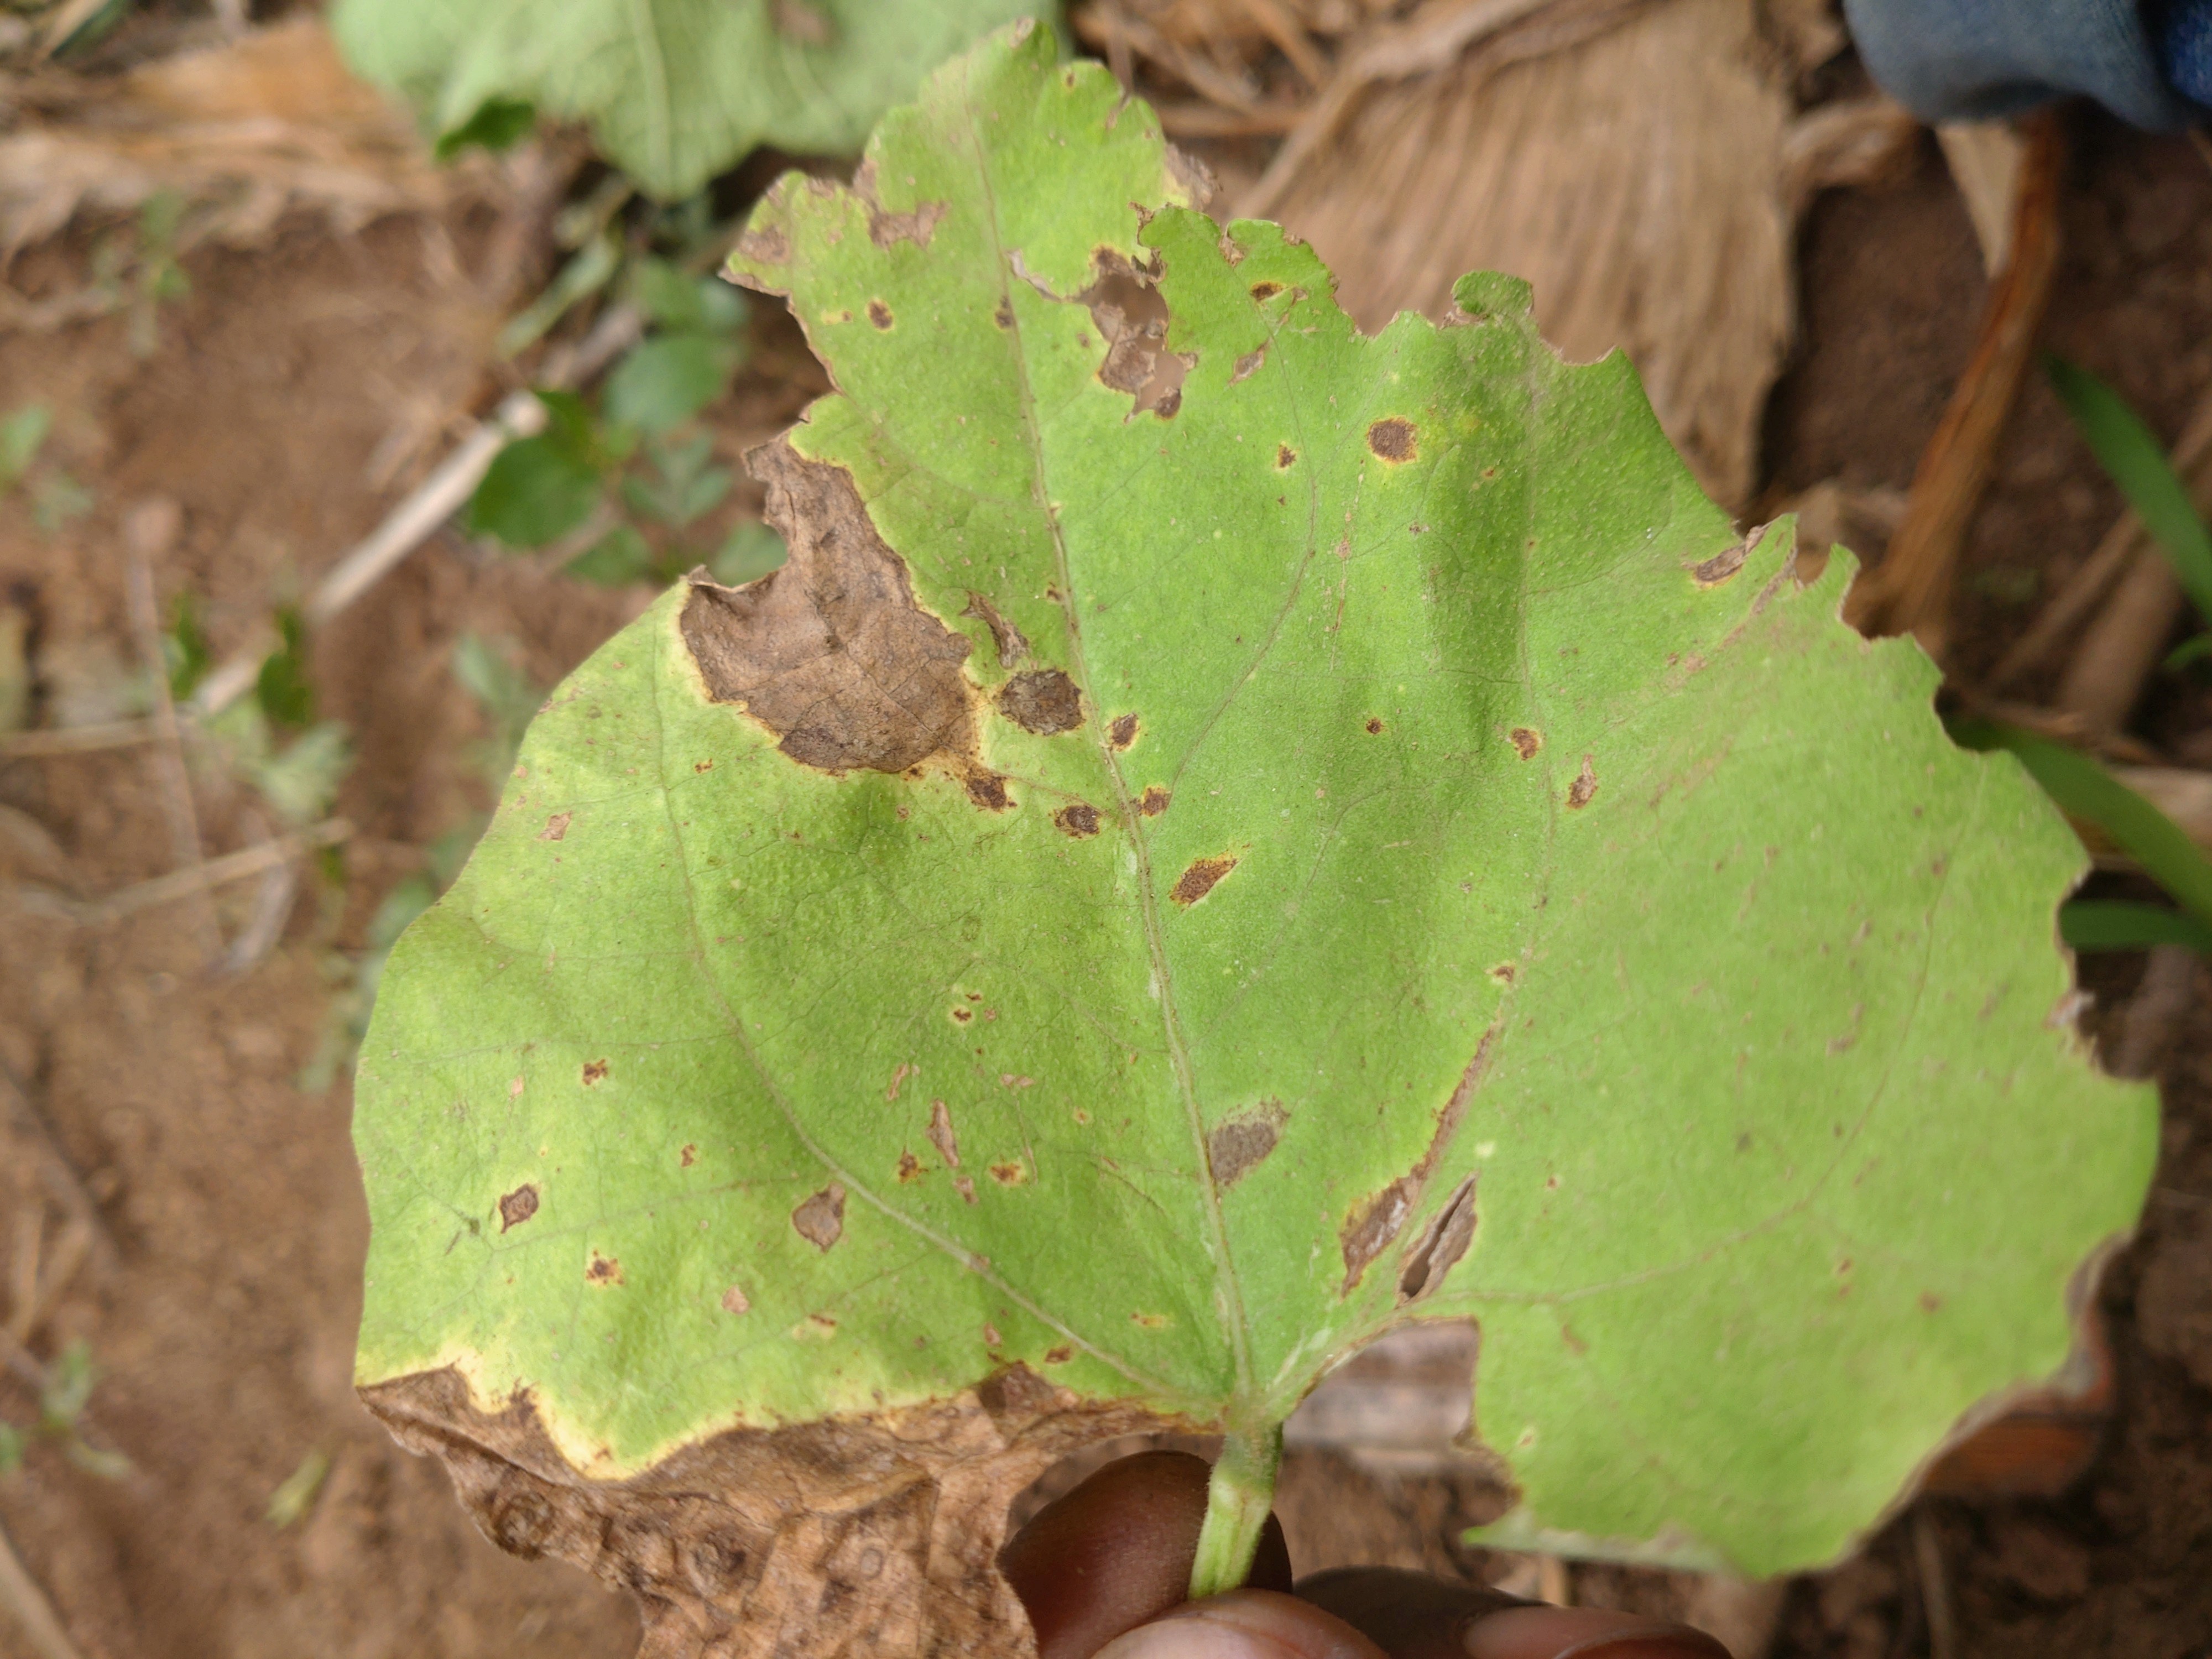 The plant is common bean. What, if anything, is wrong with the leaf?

anthracnose
